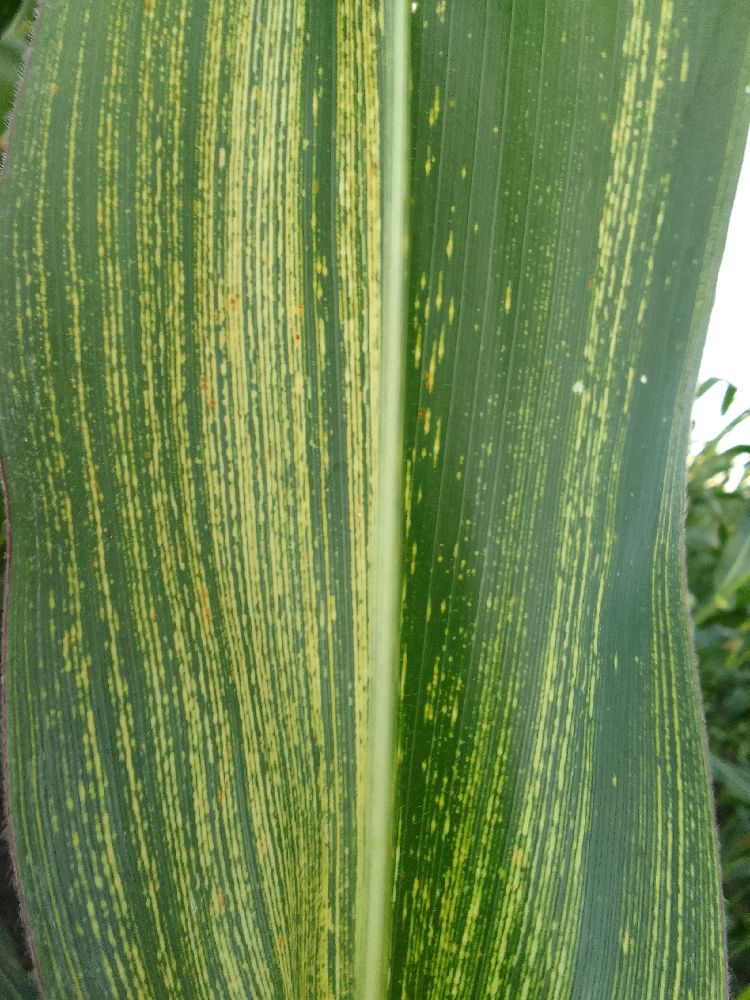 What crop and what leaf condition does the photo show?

maize, maize streak virus
